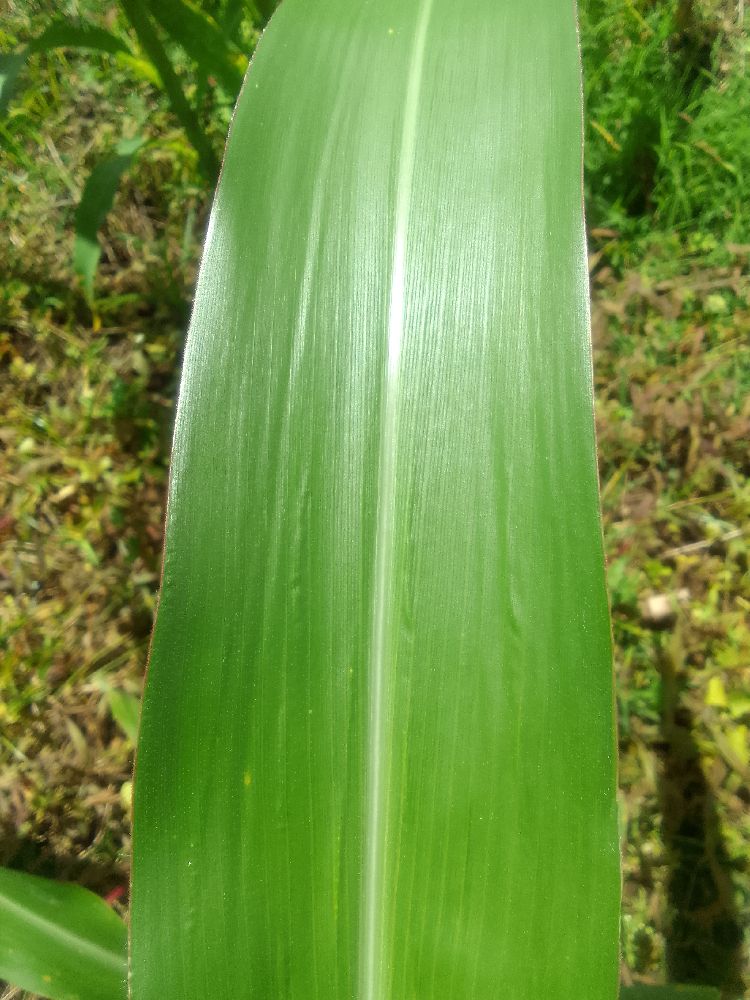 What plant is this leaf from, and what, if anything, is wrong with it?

maize, healthy
